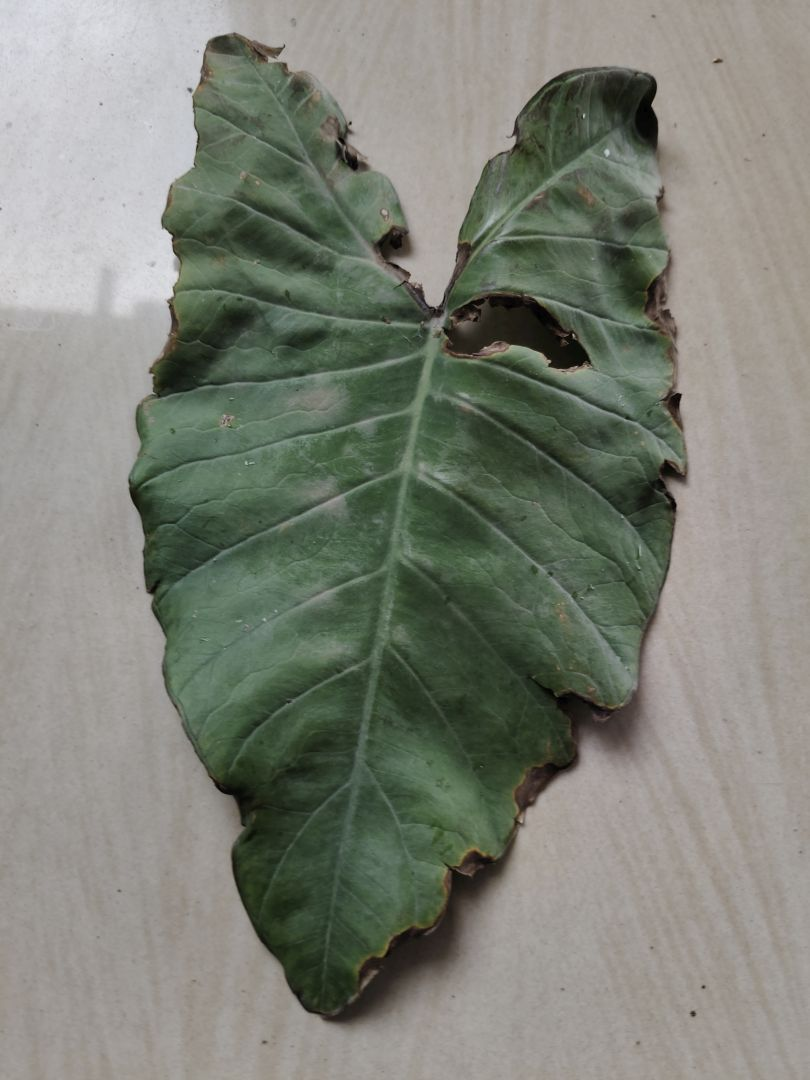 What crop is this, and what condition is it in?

taro, leaf blight
